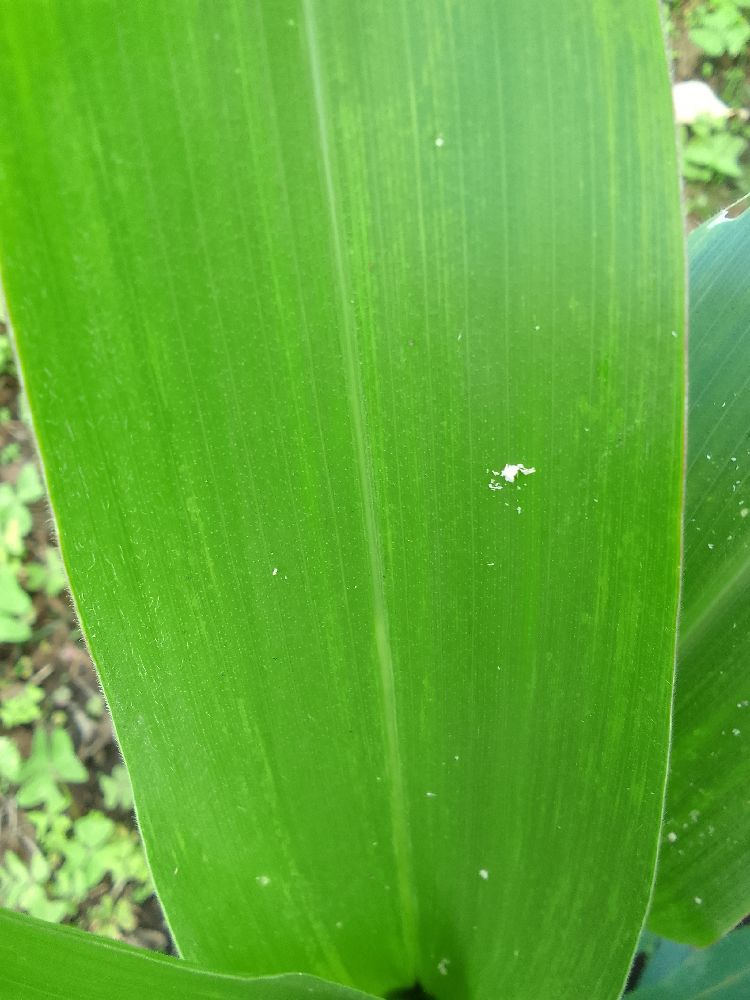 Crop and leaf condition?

maize, healthy
